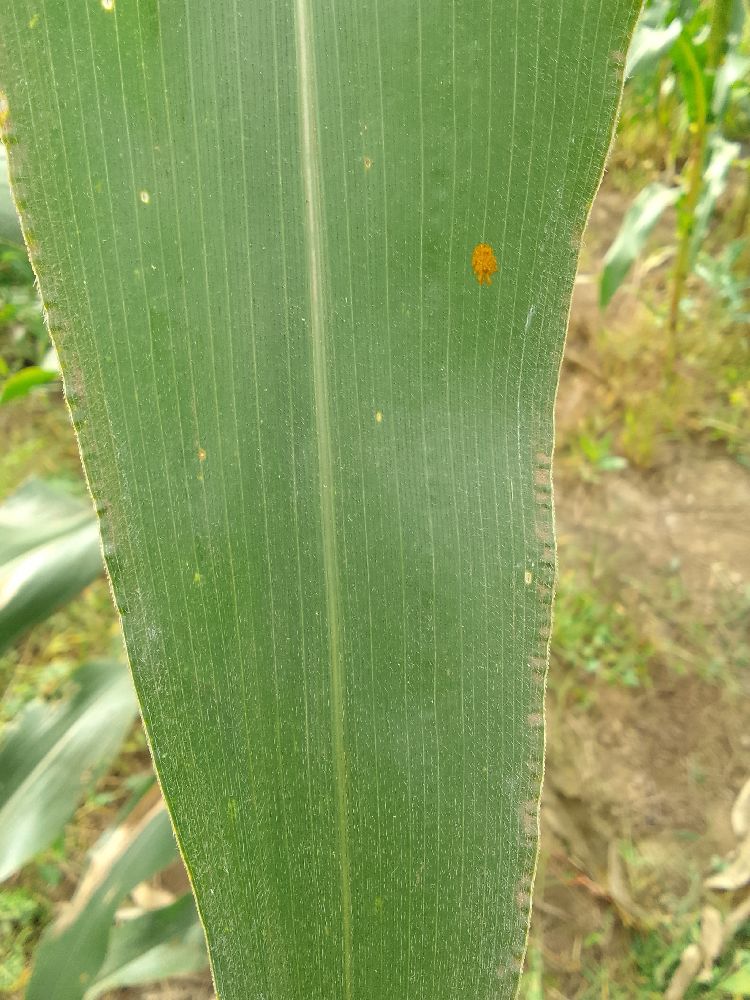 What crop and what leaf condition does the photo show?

maize, healthy
